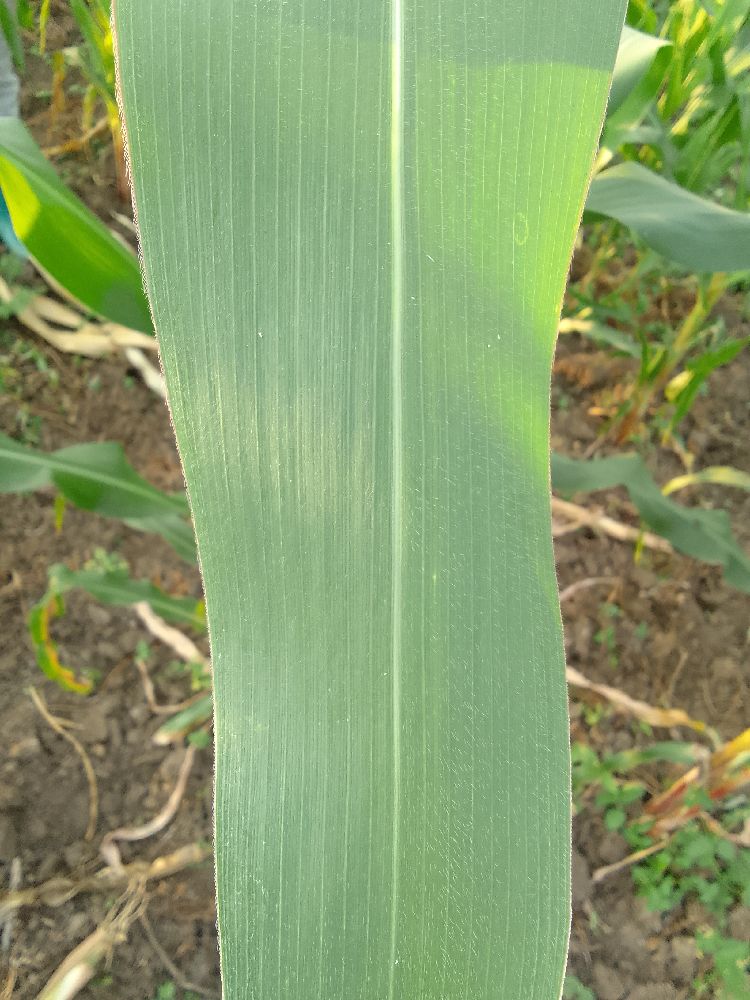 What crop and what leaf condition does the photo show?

maize, healthy
